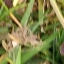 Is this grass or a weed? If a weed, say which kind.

grass
